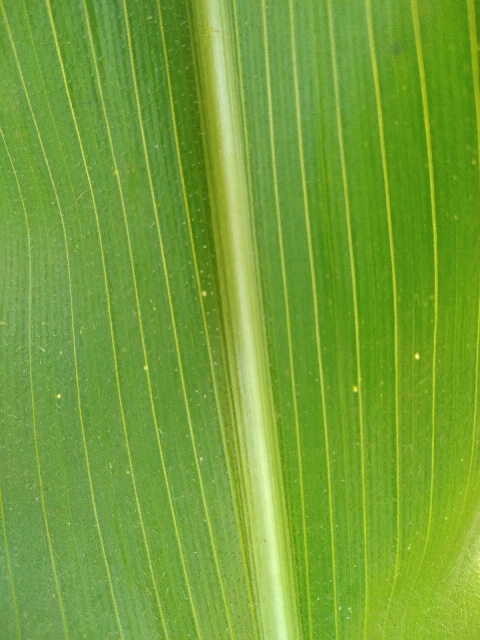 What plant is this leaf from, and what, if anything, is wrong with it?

maize, healthy
